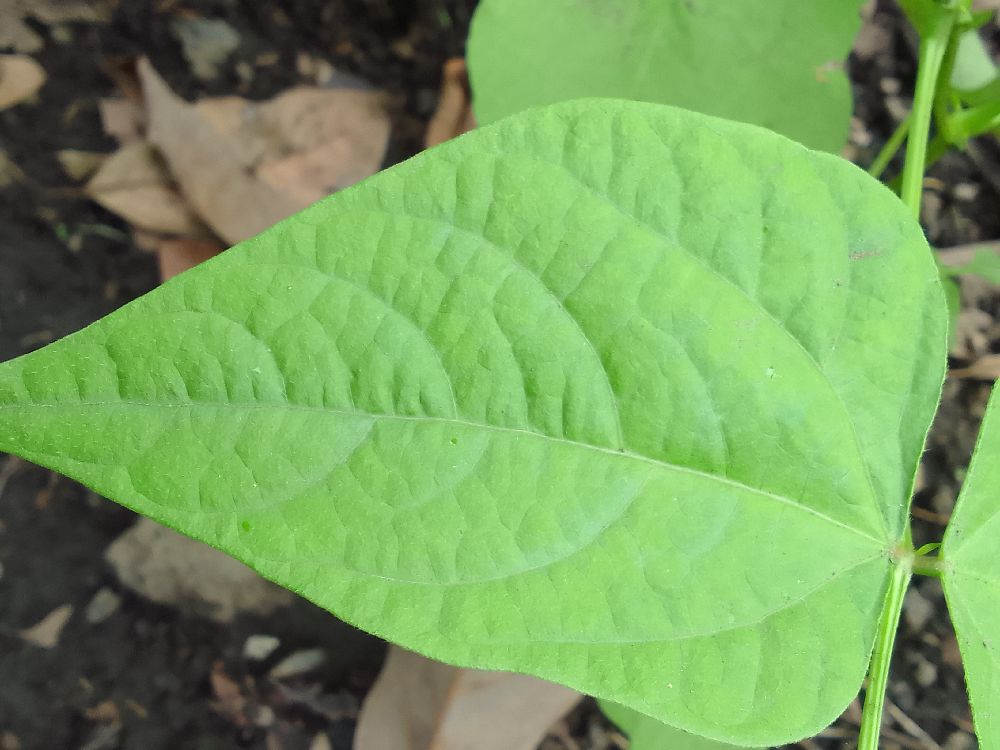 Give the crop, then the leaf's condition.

common bean, healthy
